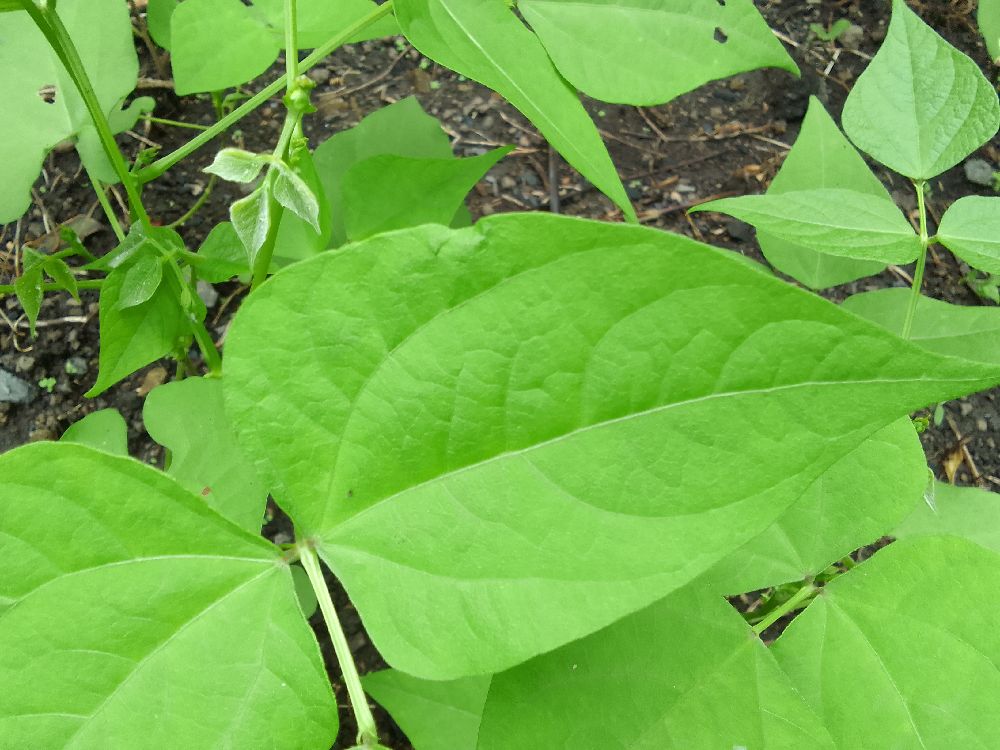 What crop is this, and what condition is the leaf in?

common bean, healthy
